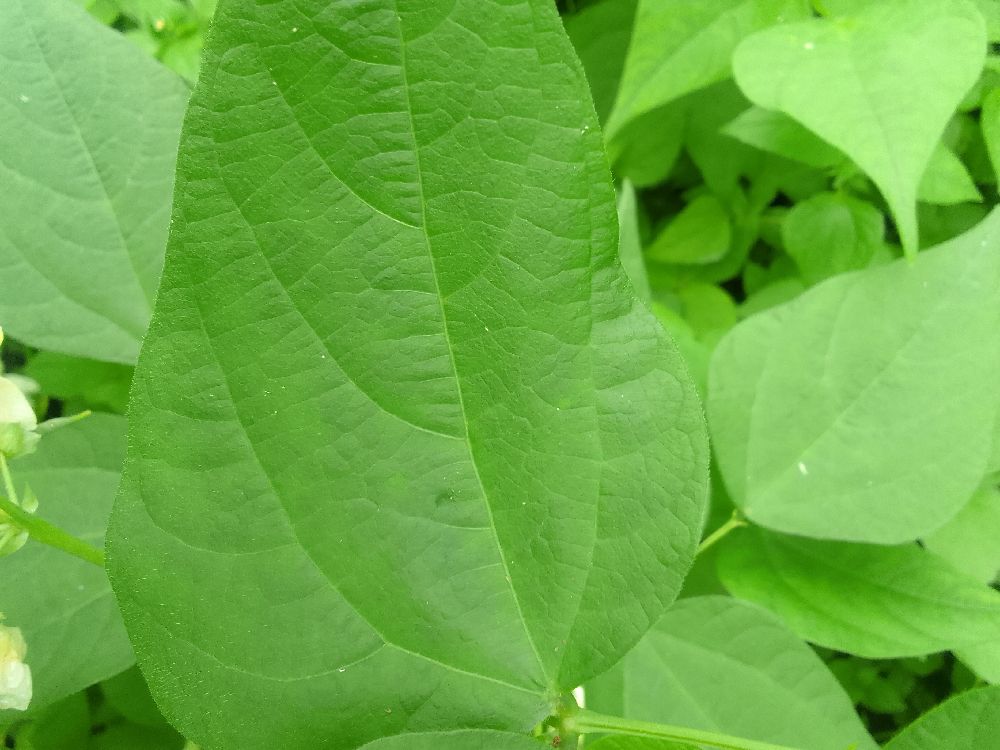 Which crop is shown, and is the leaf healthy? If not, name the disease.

common bean, healthy
